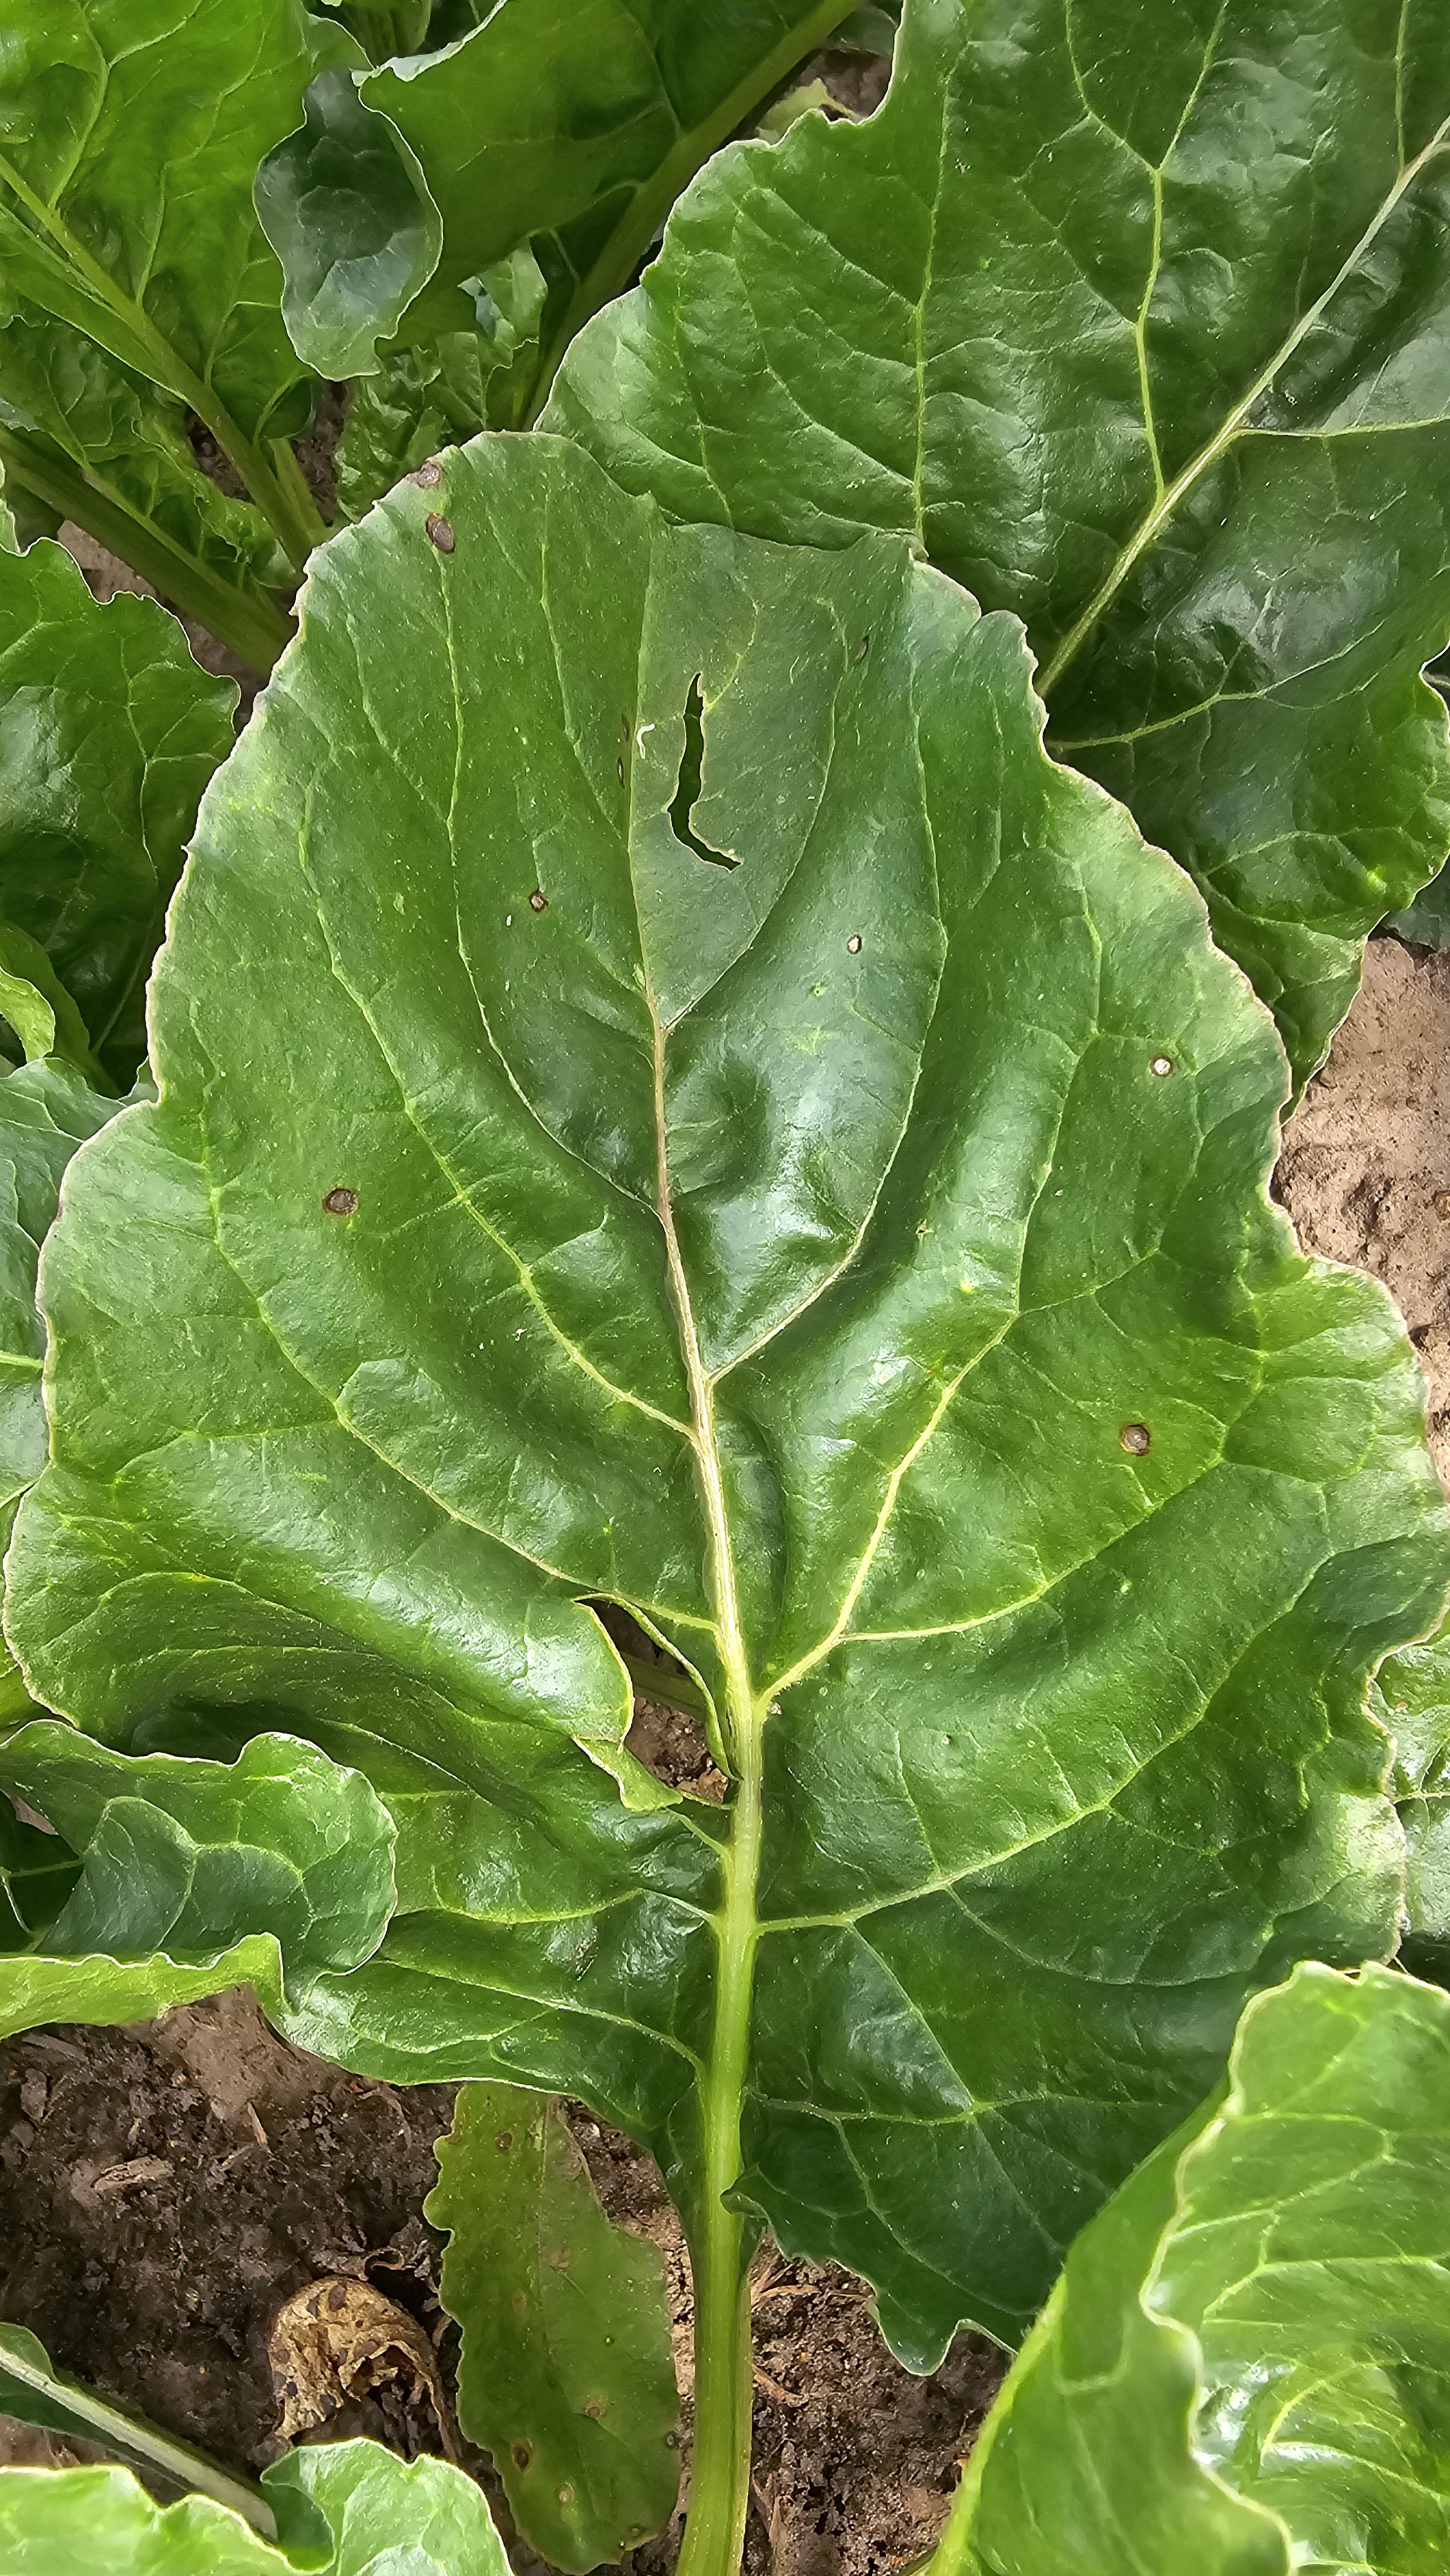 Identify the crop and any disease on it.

beet, cercospora
